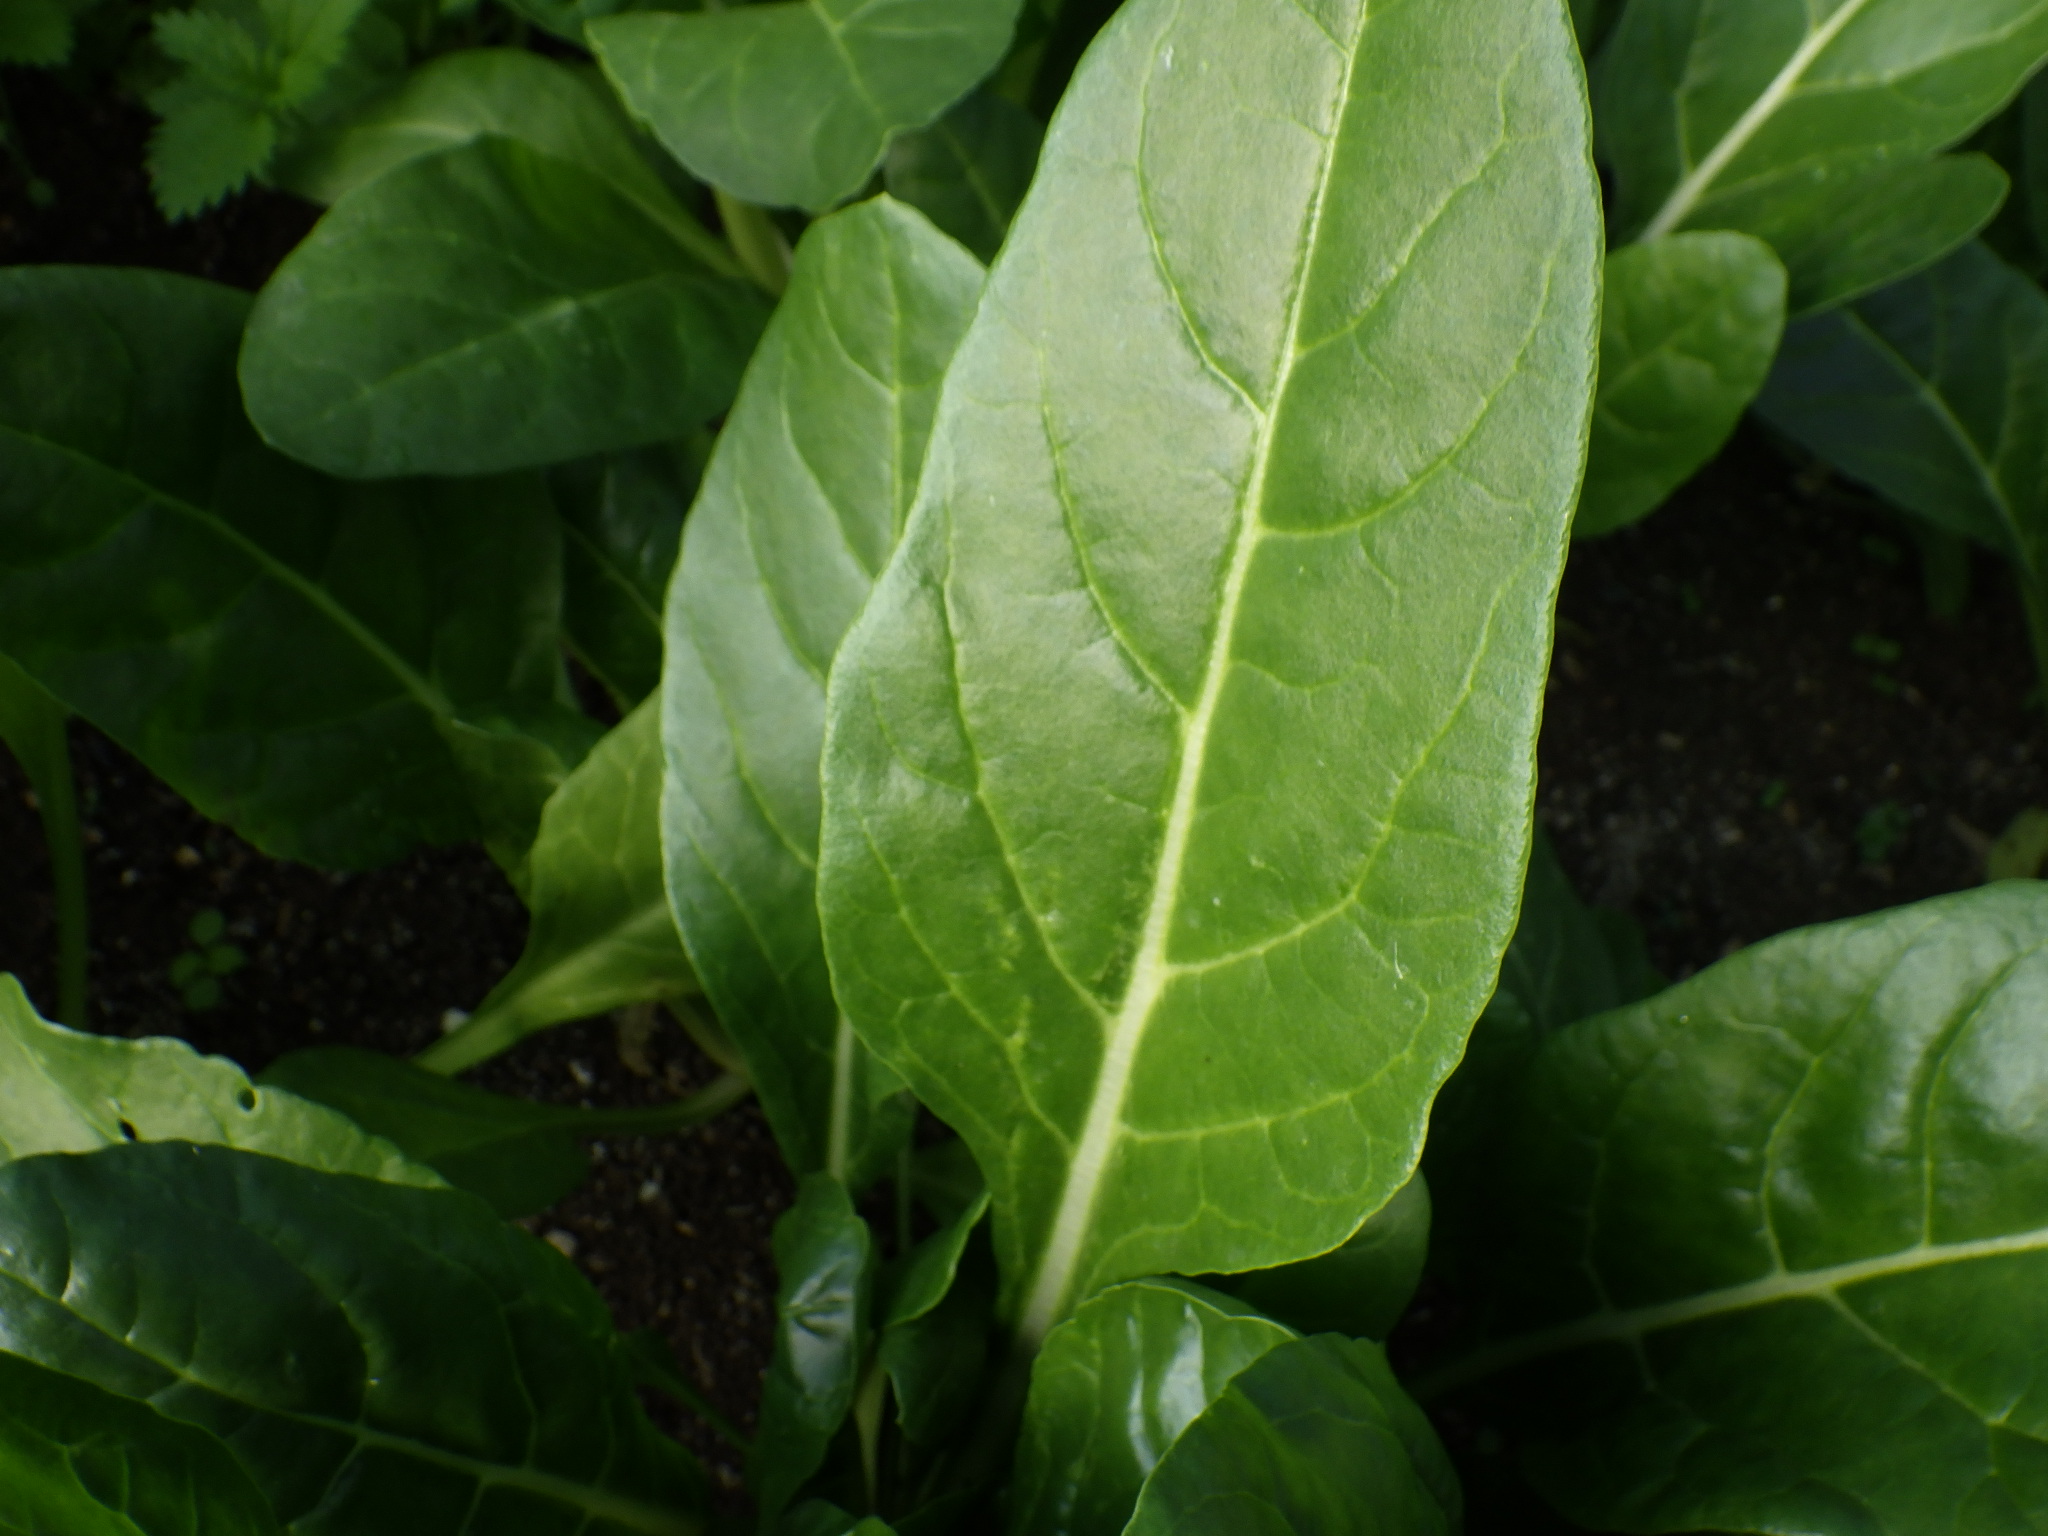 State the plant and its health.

chard, healthy
